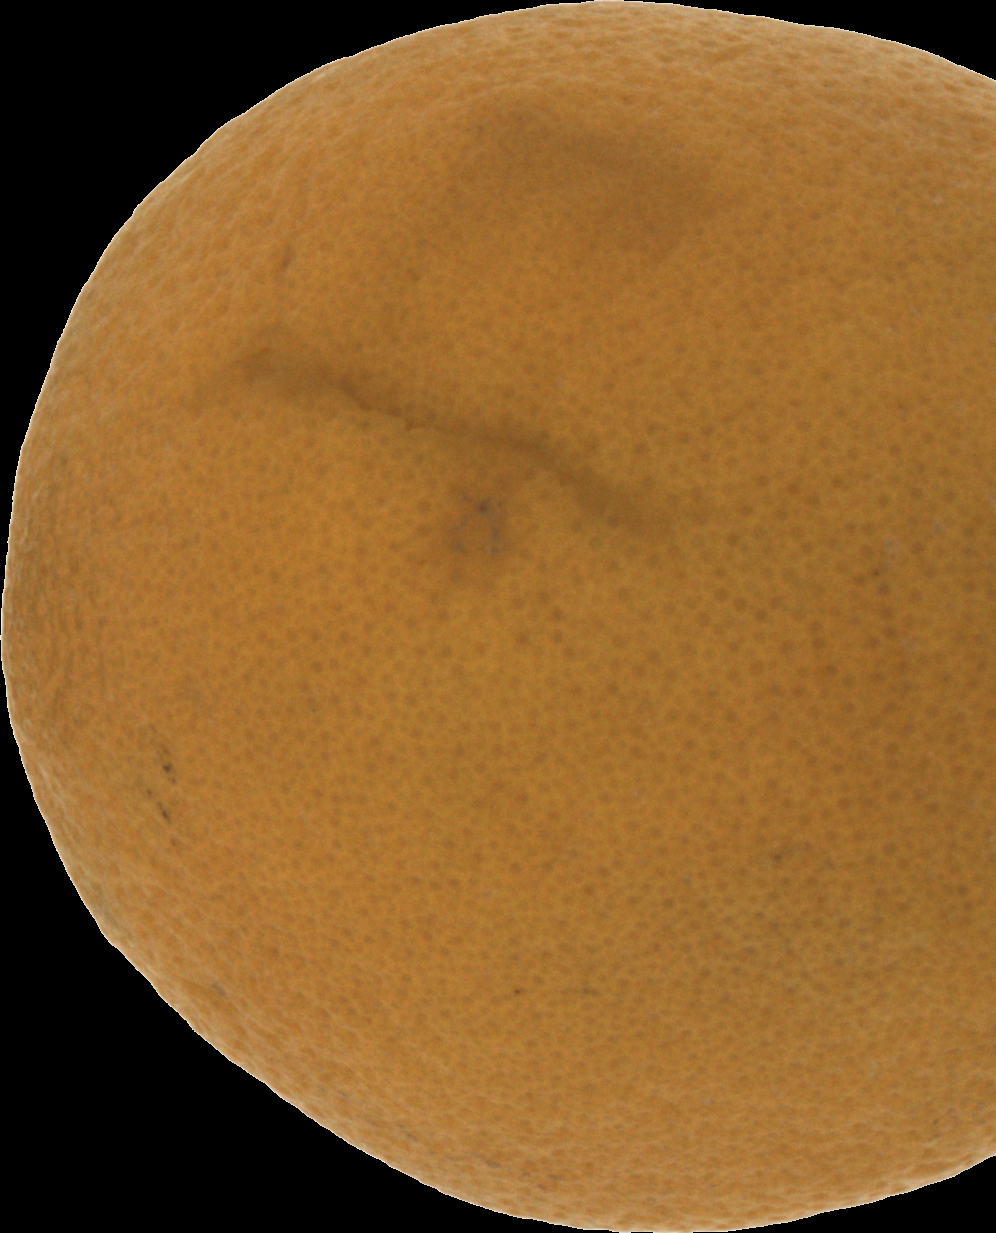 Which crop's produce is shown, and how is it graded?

orange, bad
